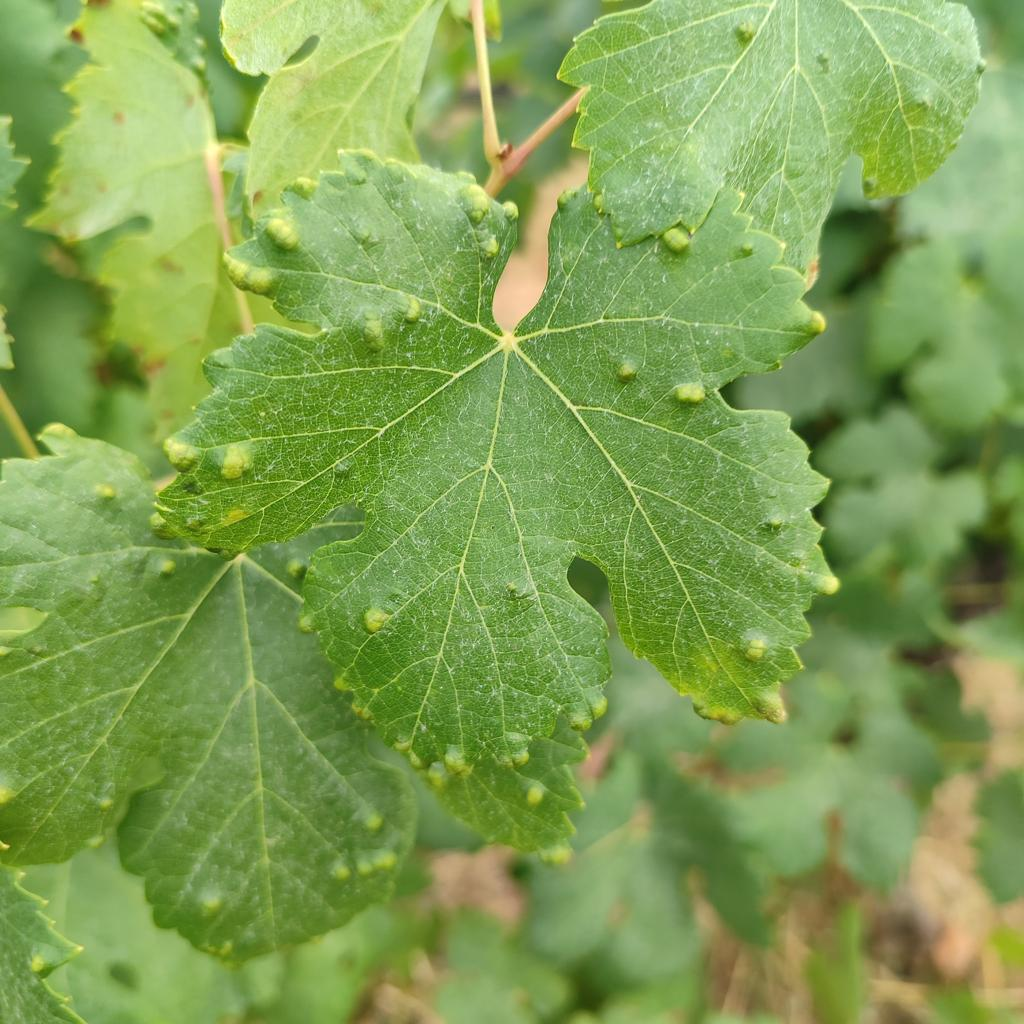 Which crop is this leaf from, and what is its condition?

grapevine, erineum mite
